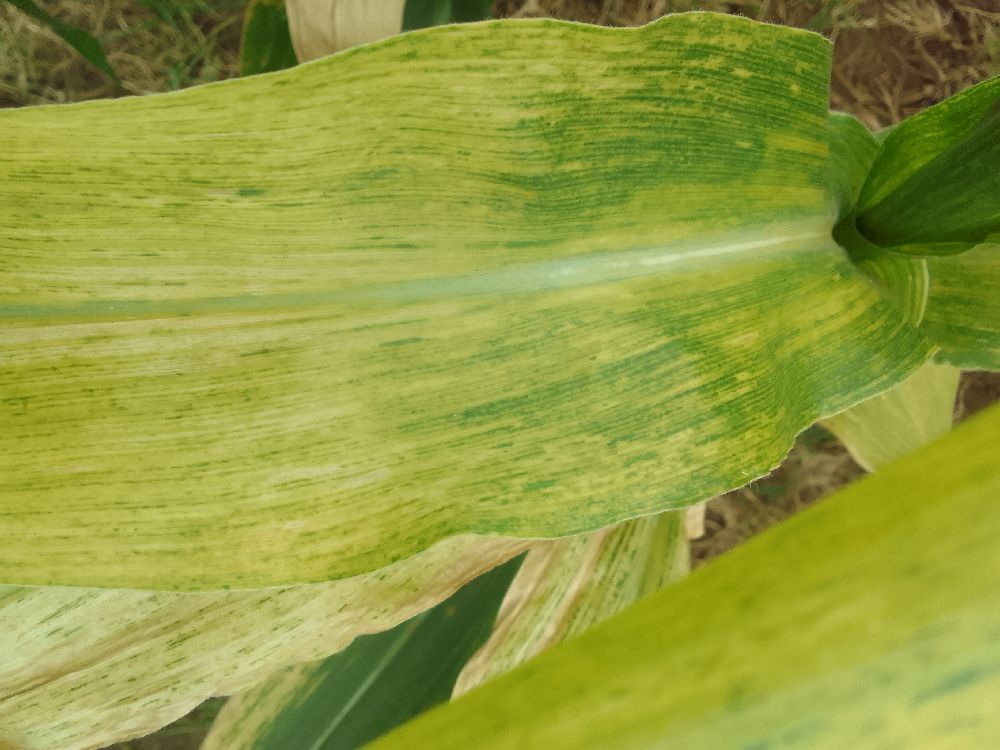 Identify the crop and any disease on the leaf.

maize, maize lethal necrosis
